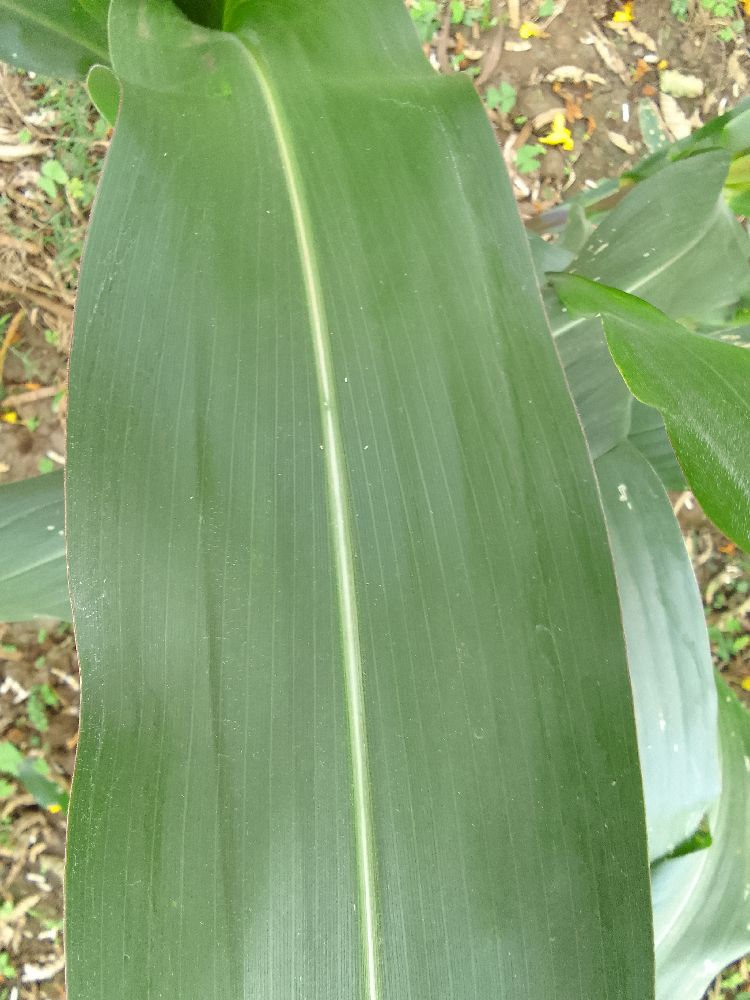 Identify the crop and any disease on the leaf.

maize, healthy
